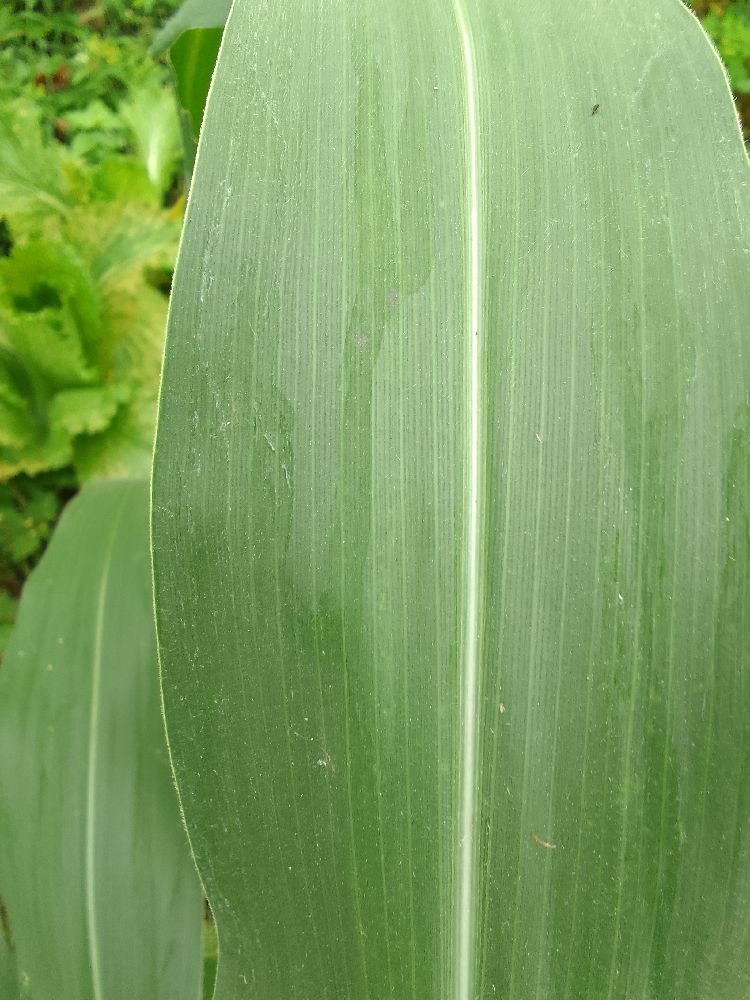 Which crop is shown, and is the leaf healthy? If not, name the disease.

maize, healthy
